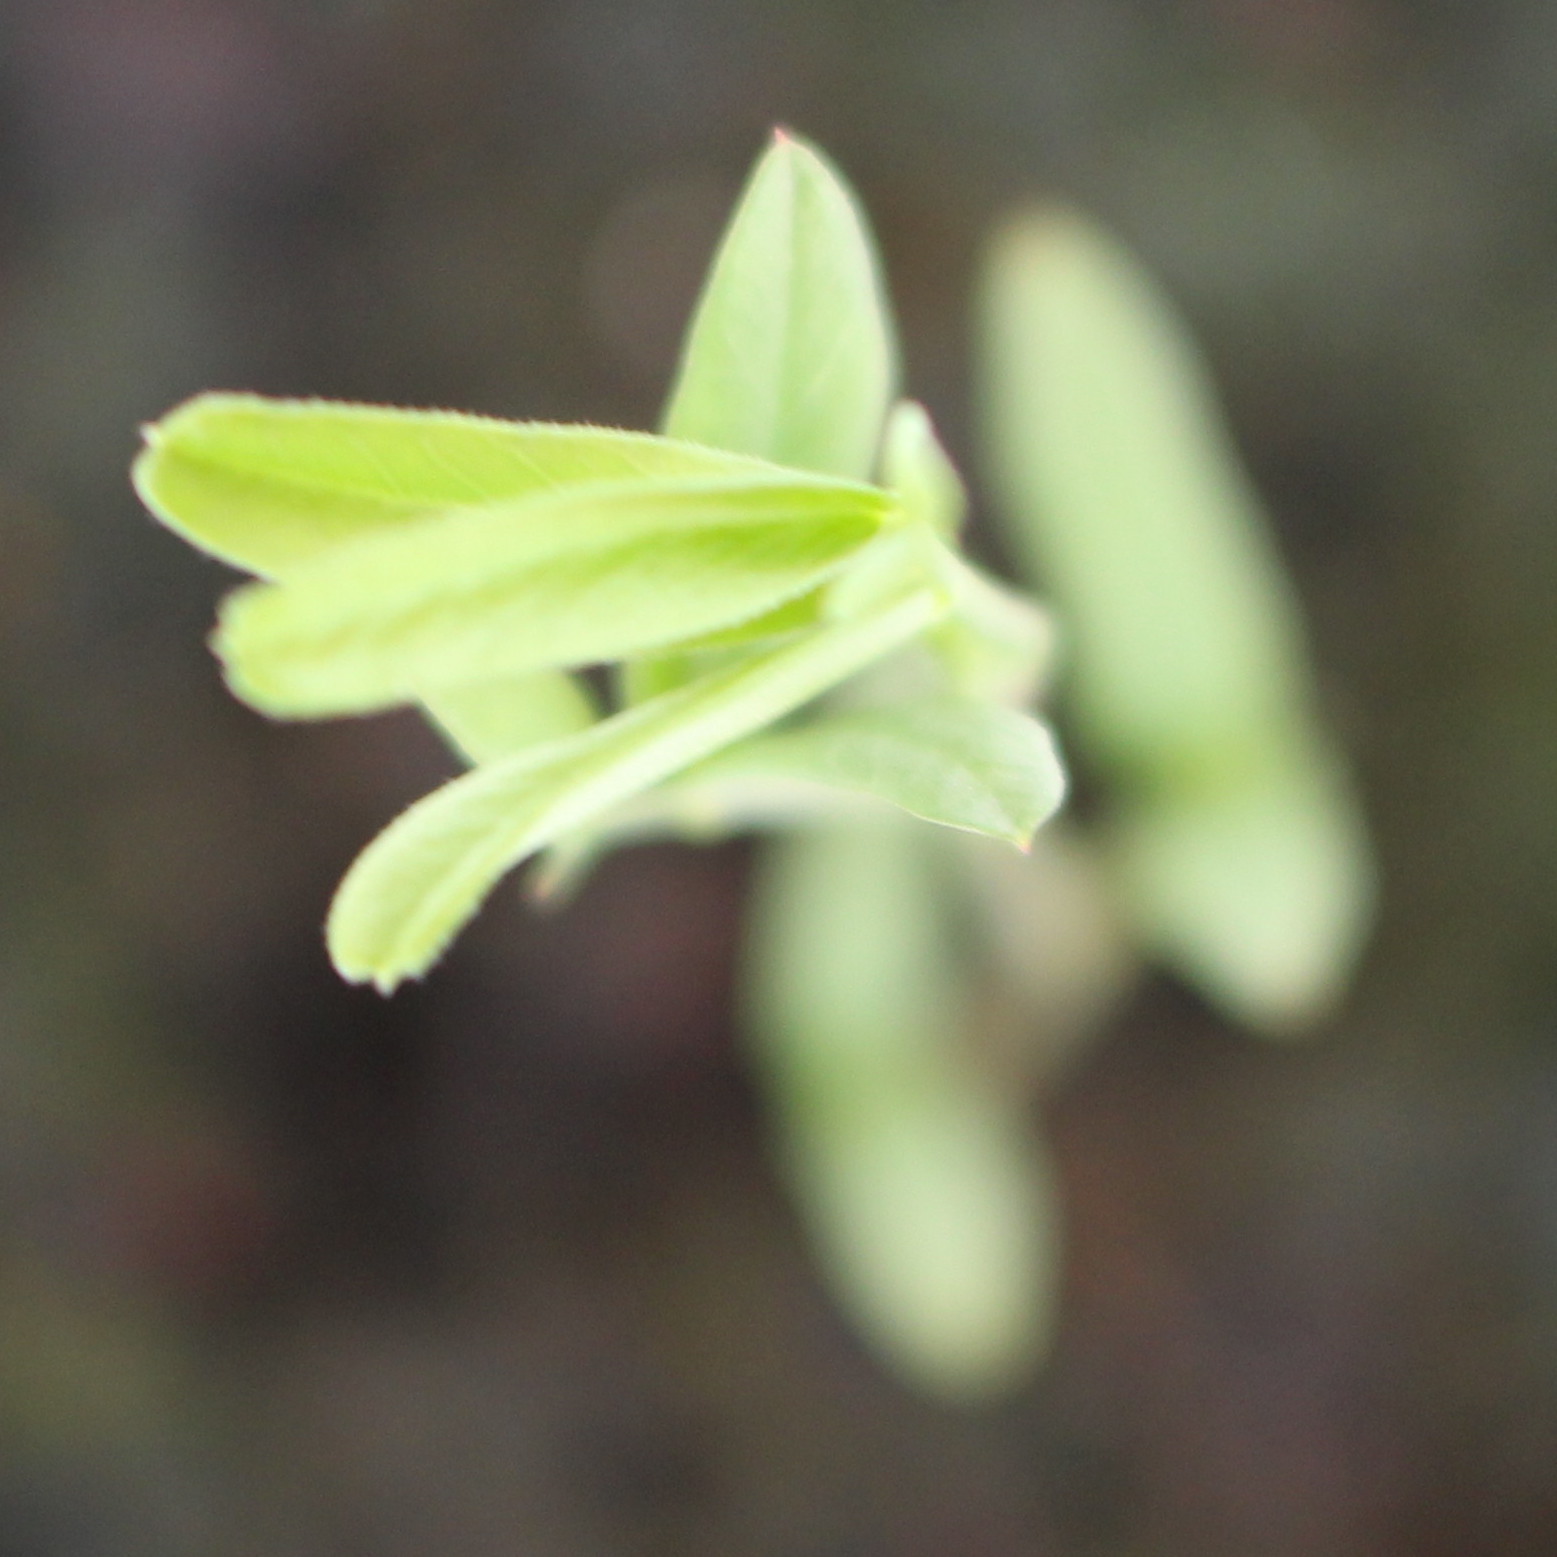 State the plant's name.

Vicia sativa
